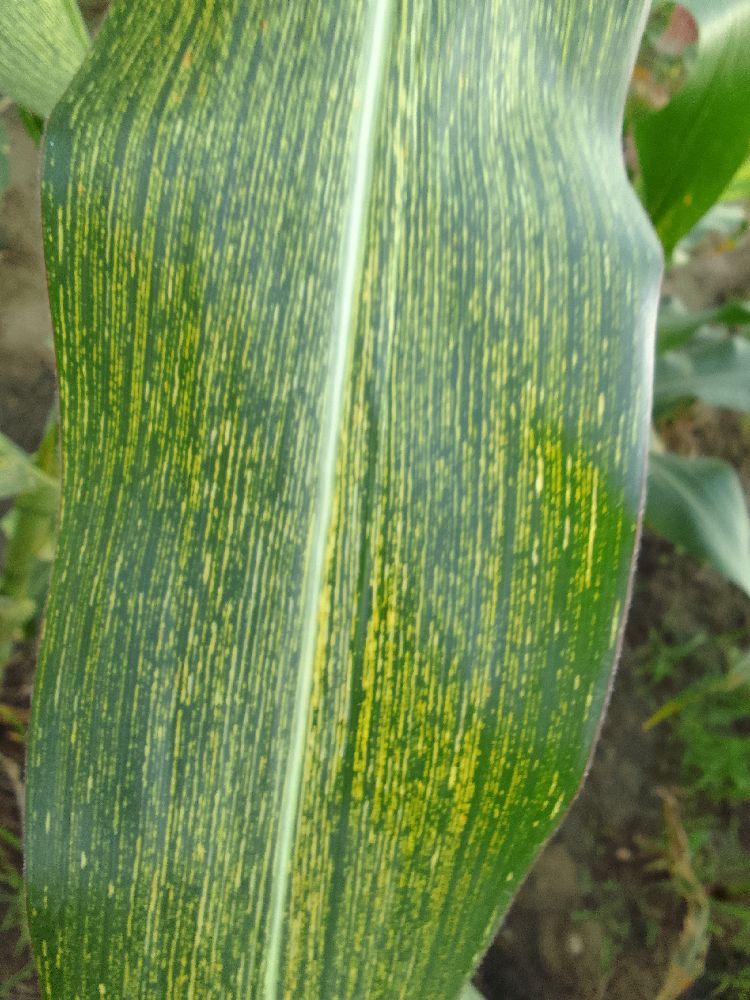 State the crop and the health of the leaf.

maize, maize streak virus
